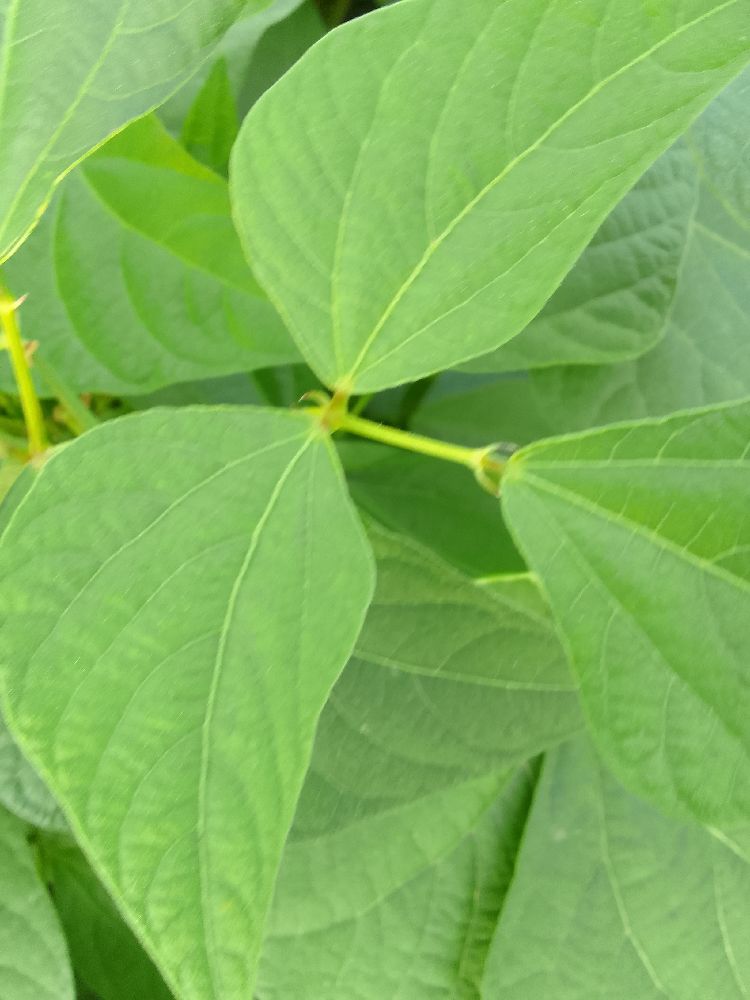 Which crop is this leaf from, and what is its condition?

common bean, healthy
